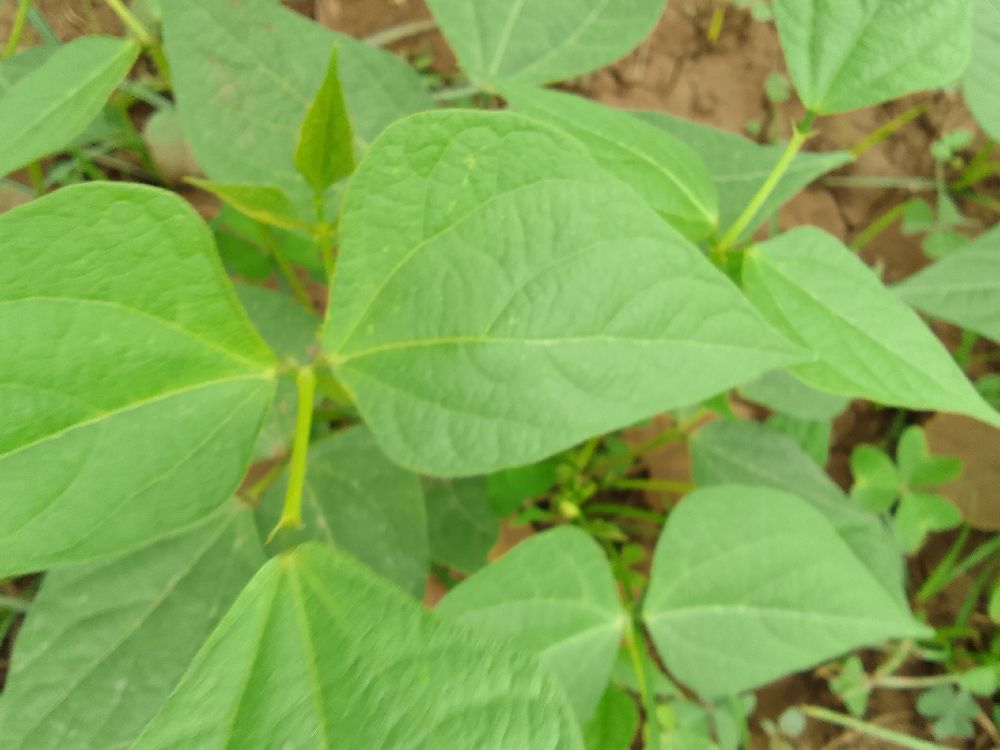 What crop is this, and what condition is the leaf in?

common bean, healthy
